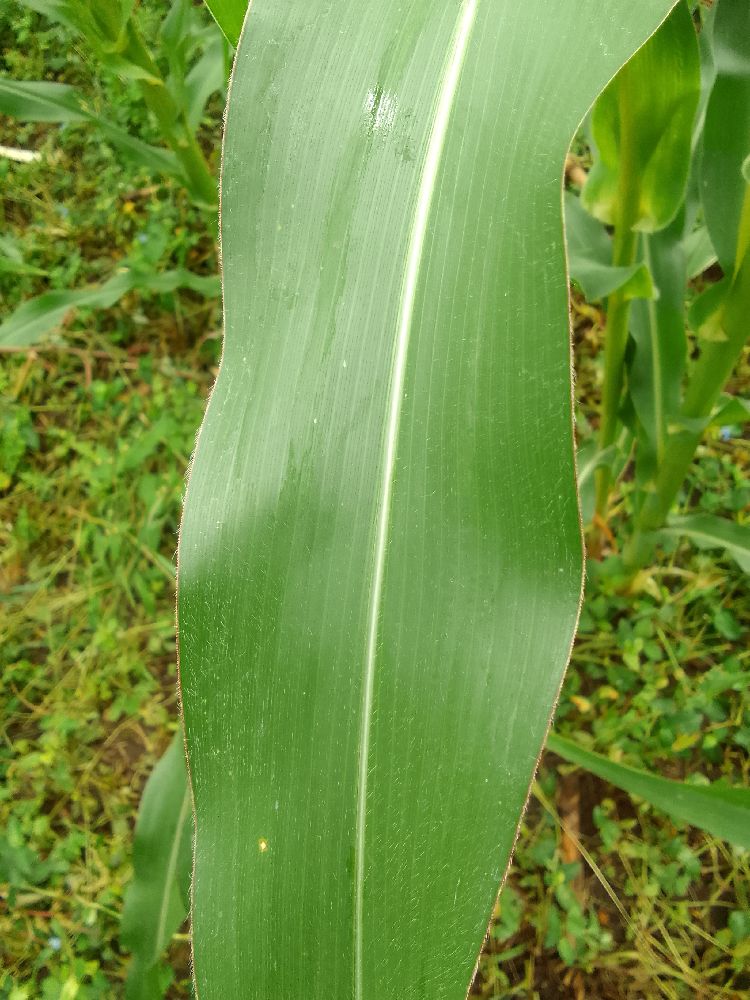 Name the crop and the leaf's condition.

maize, healthy
